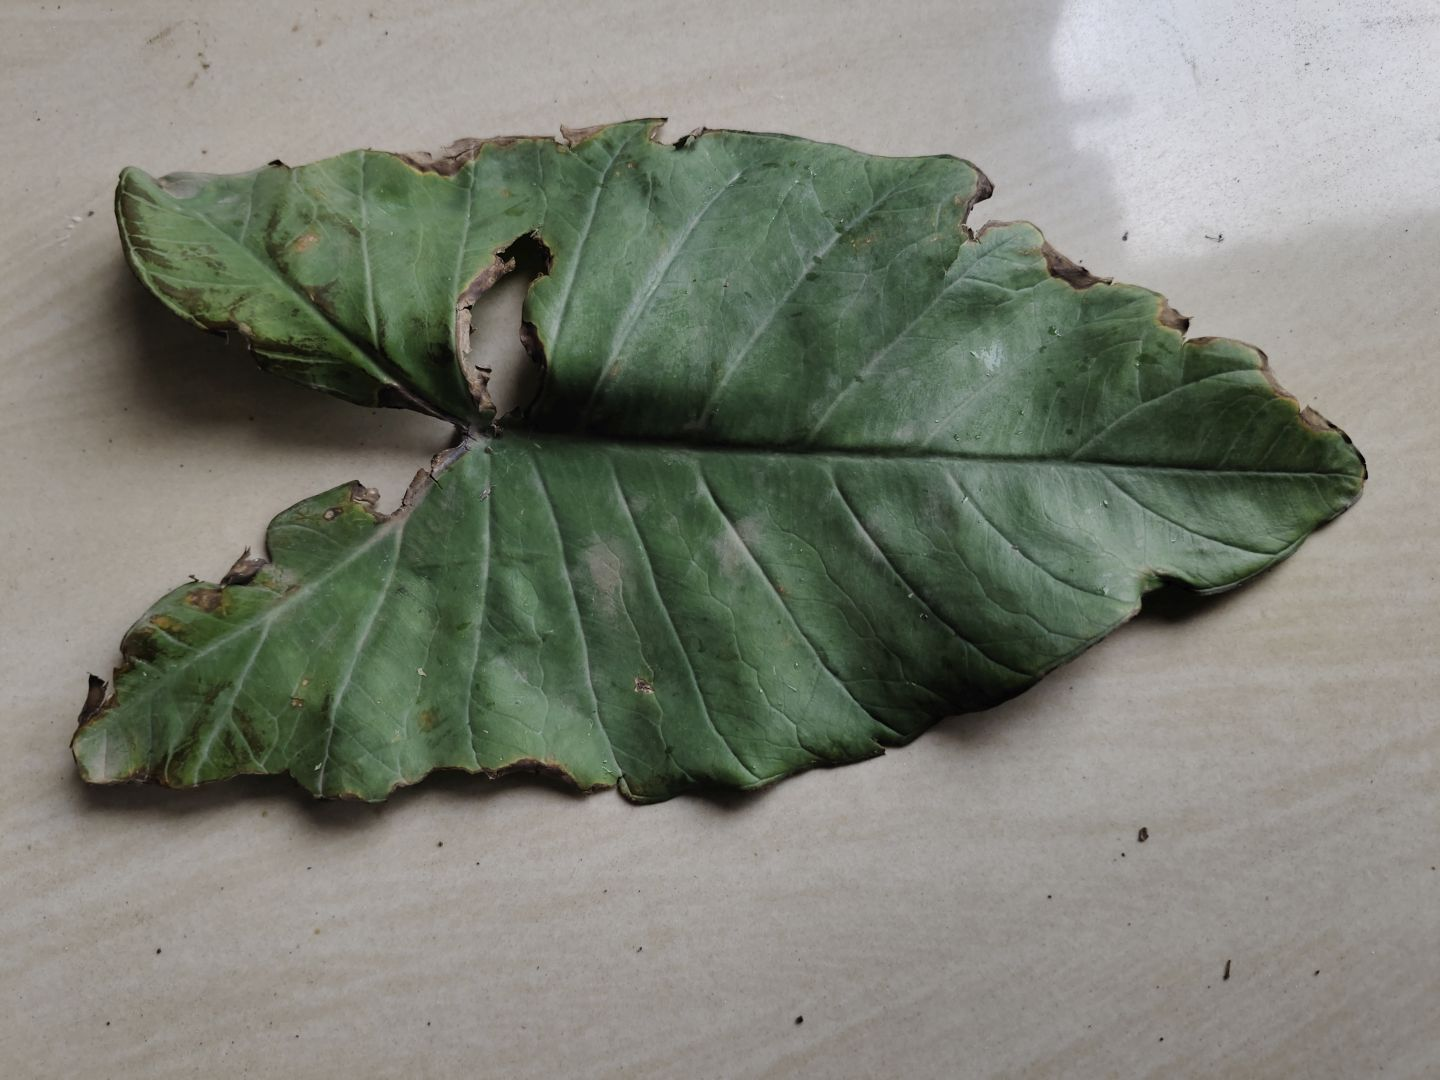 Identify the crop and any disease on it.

taro, leaf blight
